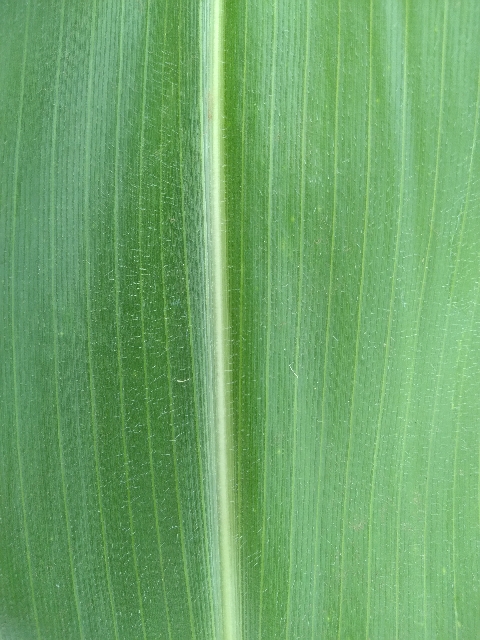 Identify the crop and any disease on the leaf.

maize, healthy
